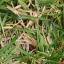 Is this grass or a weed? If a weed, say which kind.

grass
